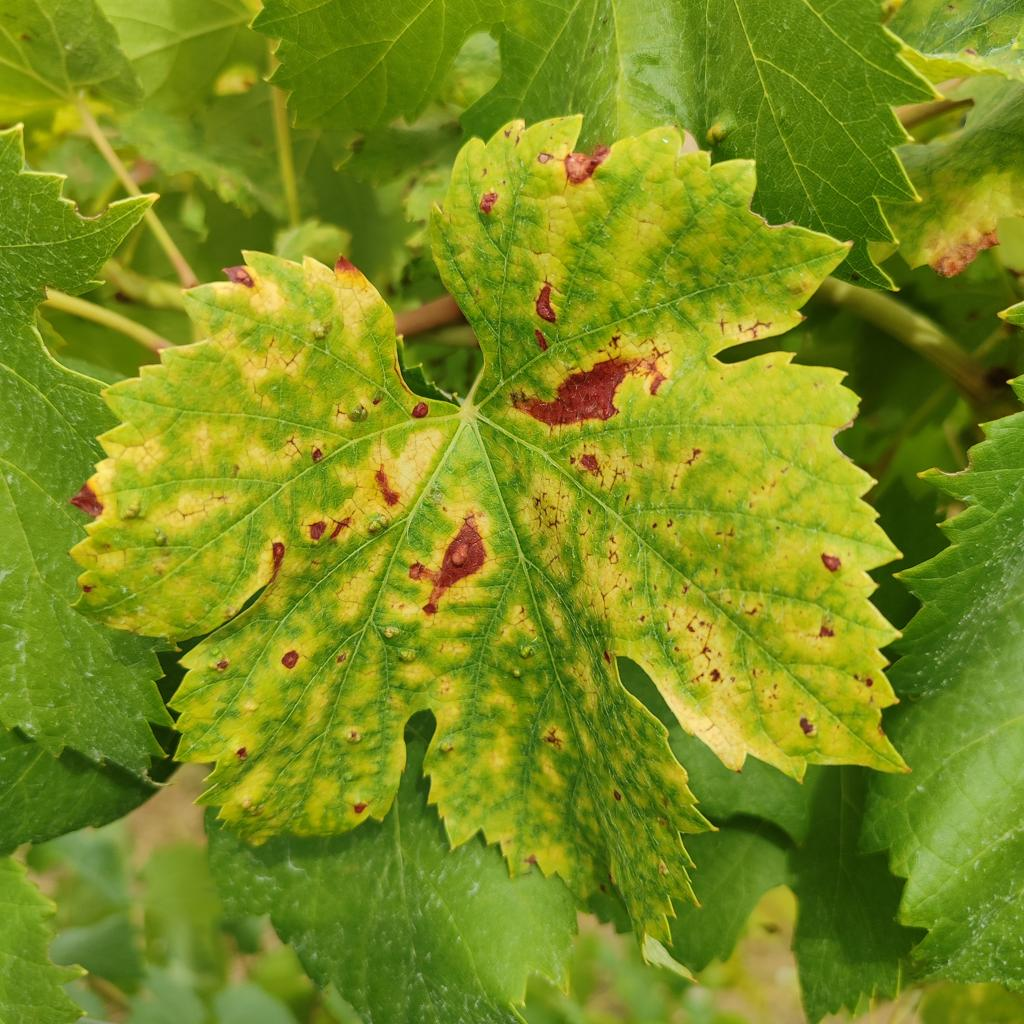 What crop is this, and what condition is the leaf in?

grapevine, esca complex
